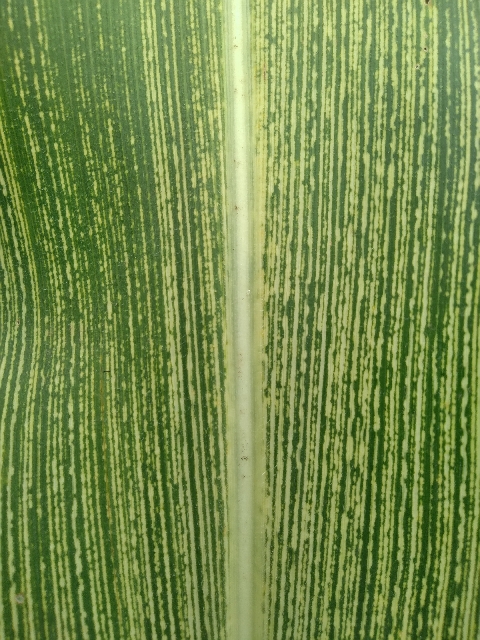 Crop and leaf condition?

maize, maize streak virus
